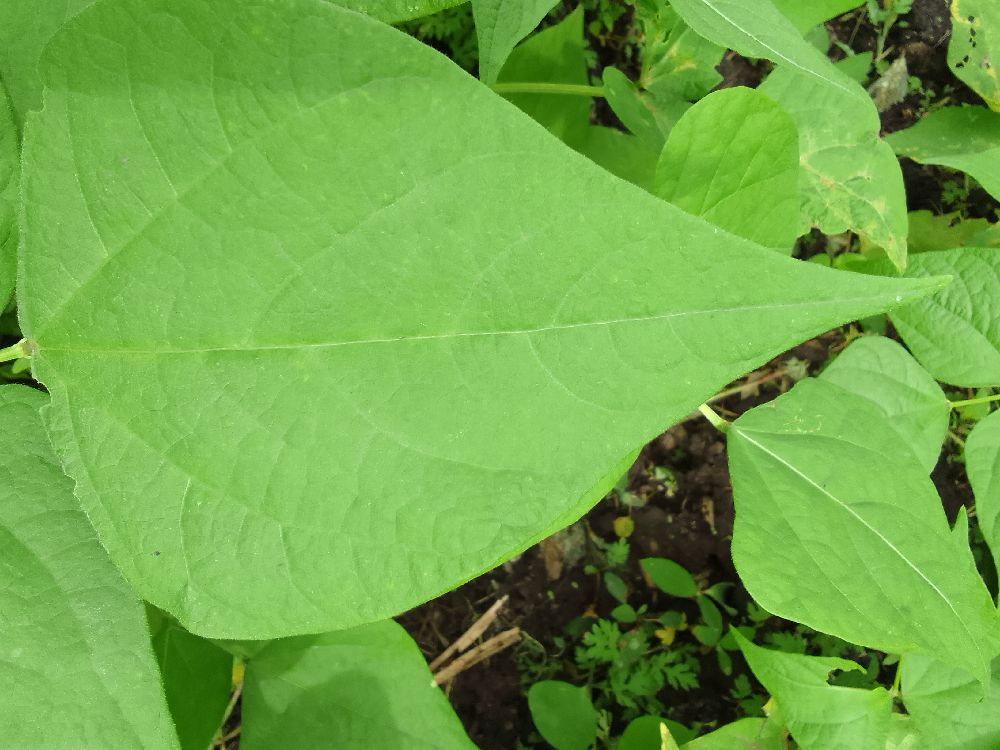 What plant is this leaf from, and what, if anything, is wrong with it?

common bean, healthy
